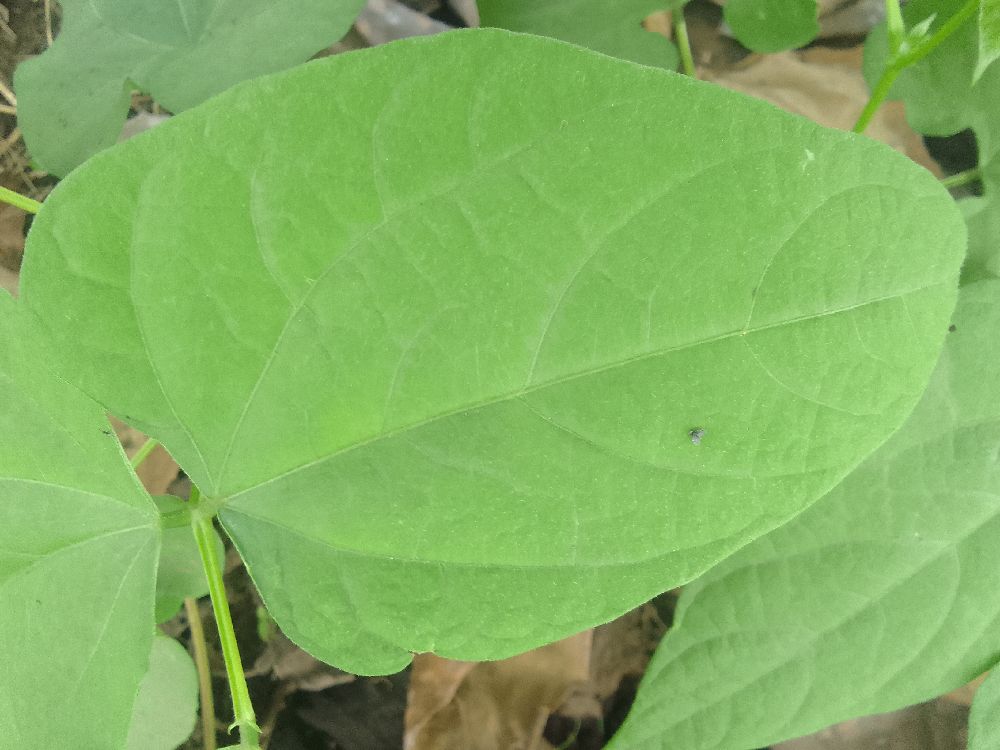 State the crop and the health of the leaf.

common bean, healthy
